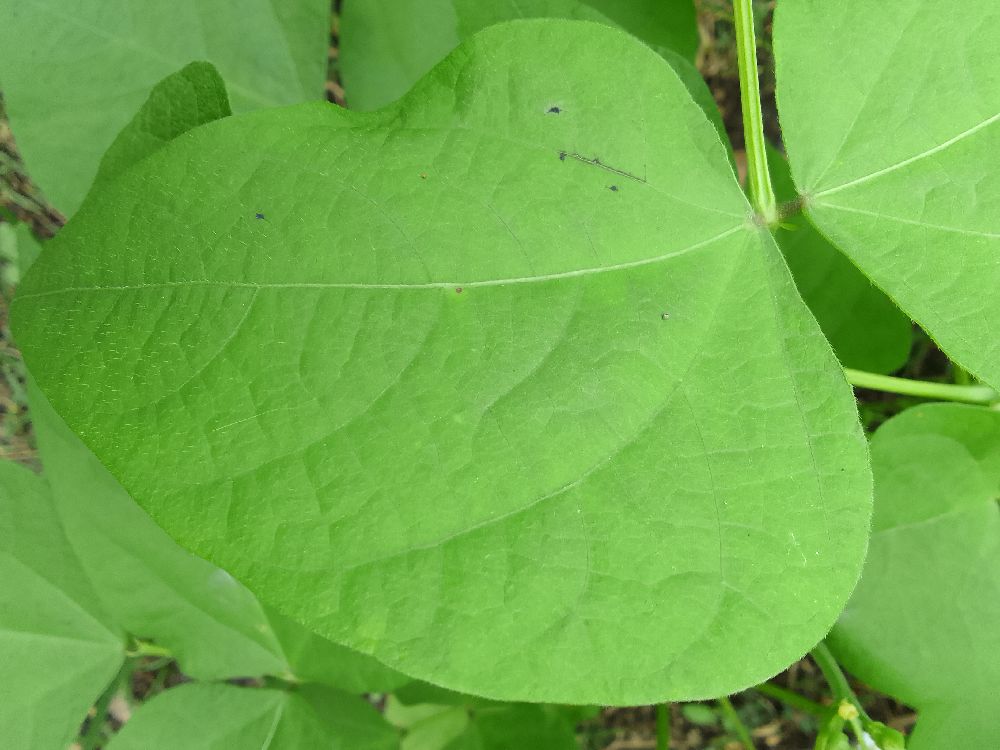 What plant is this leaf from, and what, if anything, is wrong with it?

common bean, healthy
